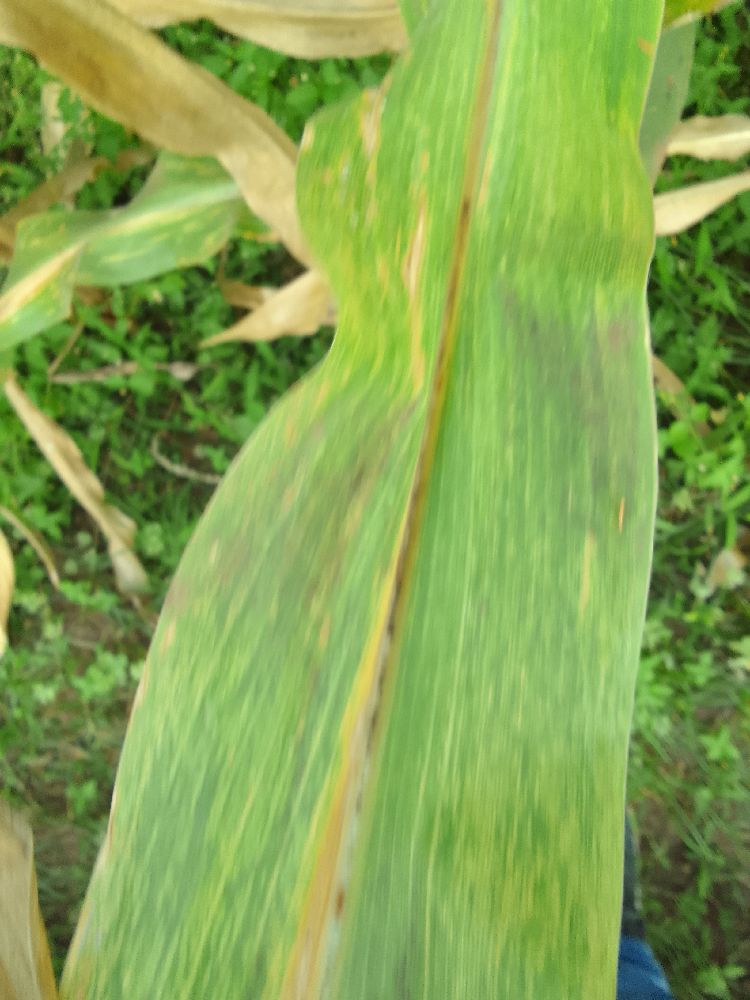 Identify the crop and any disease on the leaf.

maize, maize lethal necrosis
